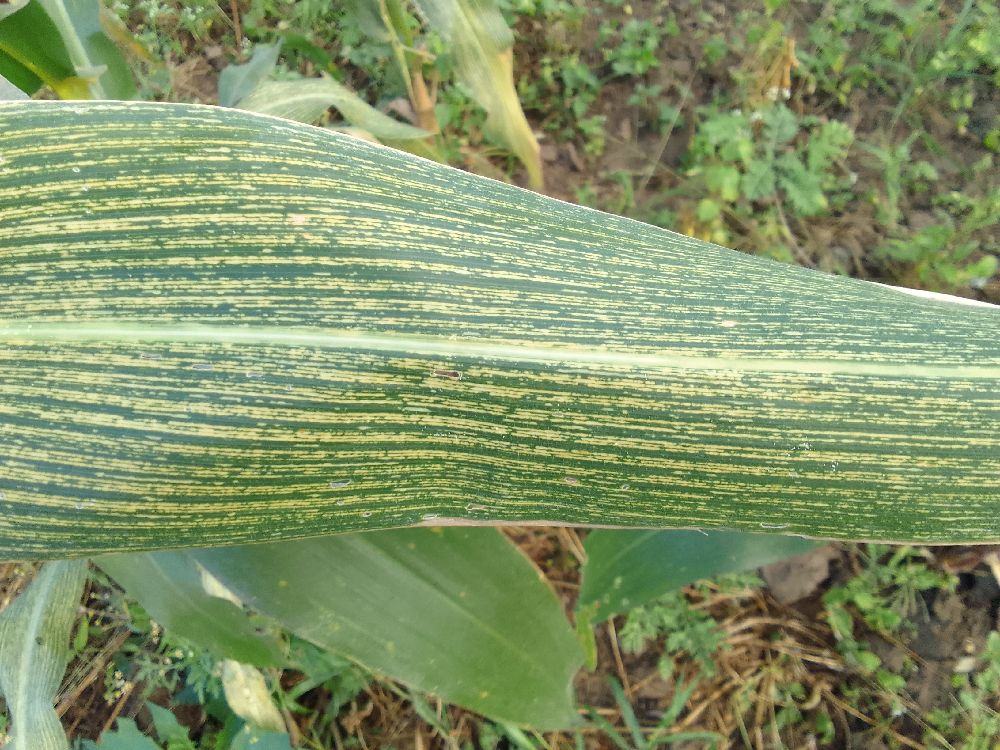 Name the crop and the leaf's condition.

maize, maize streak virus
